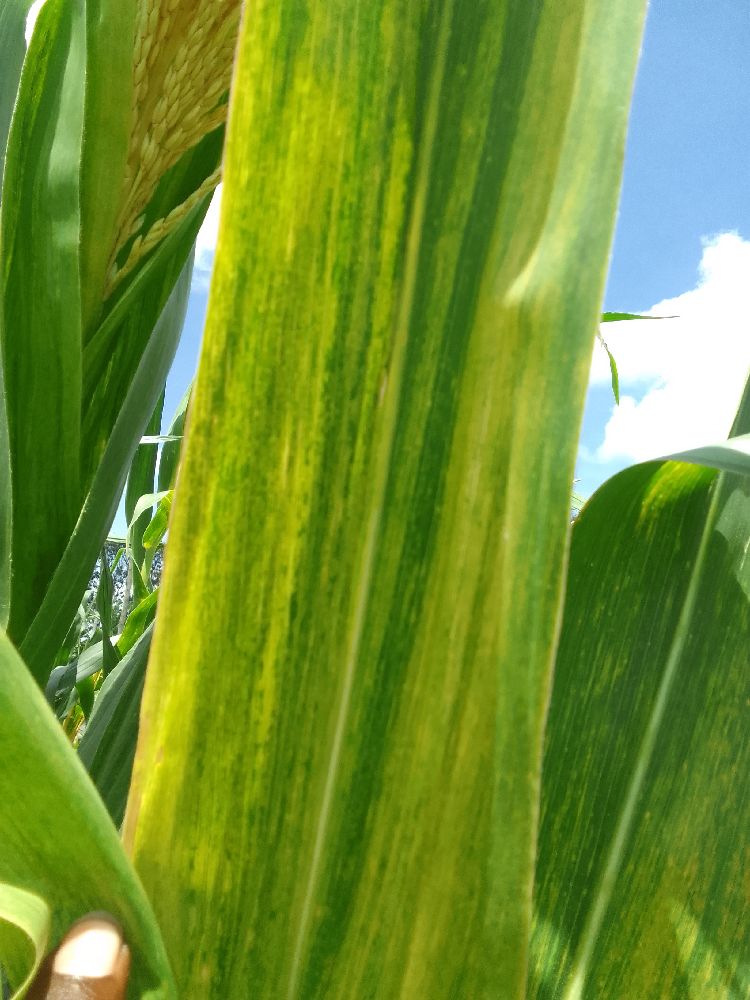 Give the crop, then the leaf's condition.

maize, maize lethal necrosis
